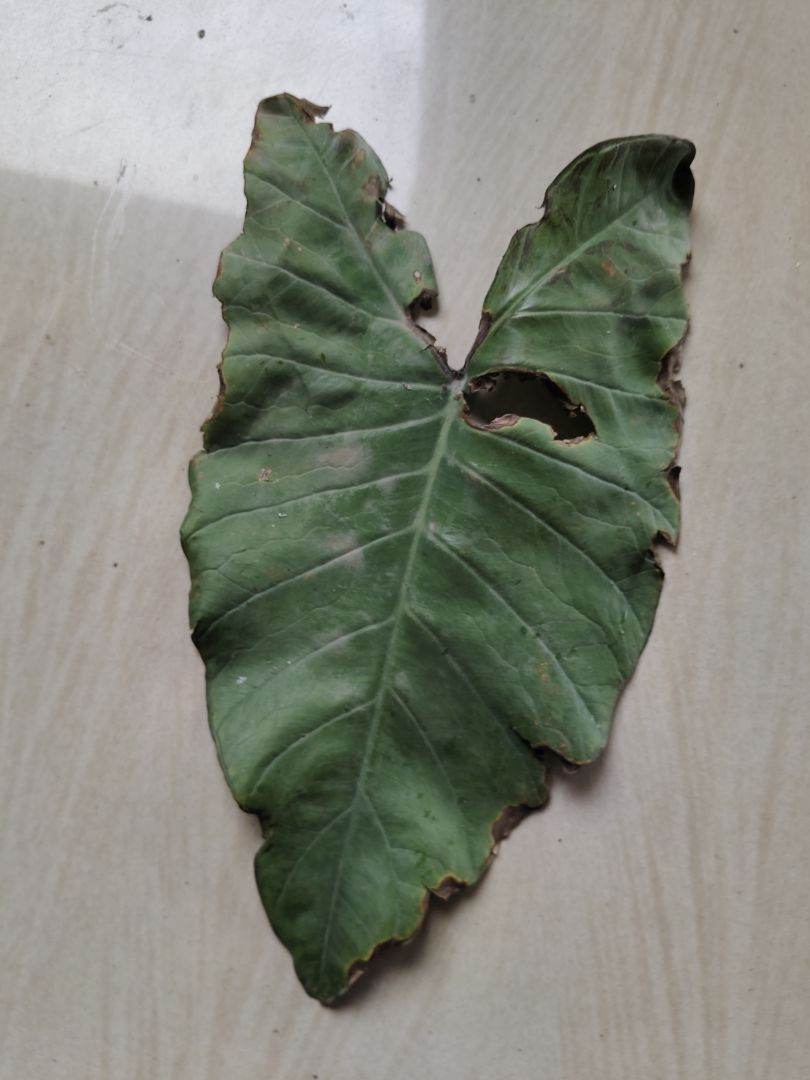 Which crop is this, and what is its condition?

taro, leaf blight
